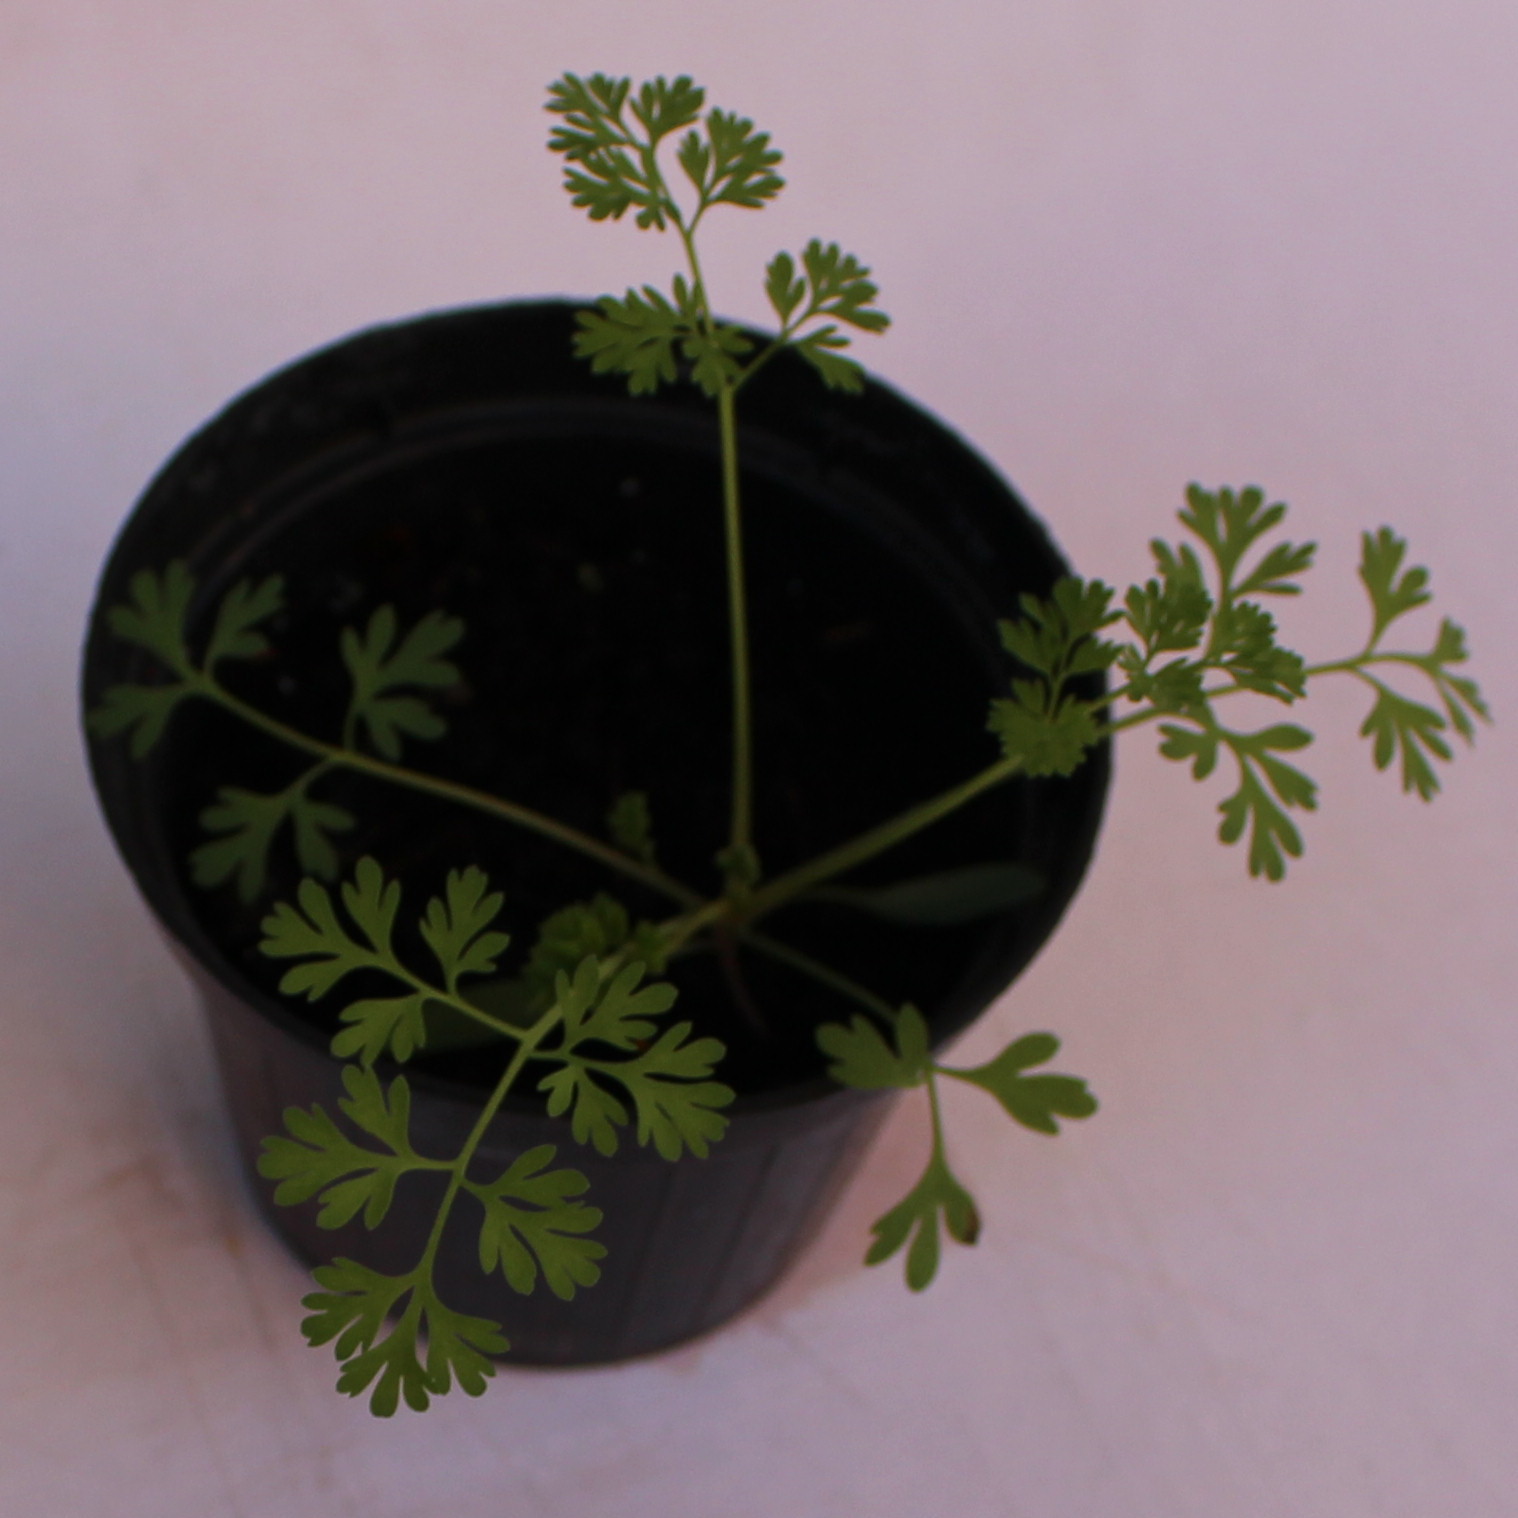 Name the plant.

Fumaria officinalis
